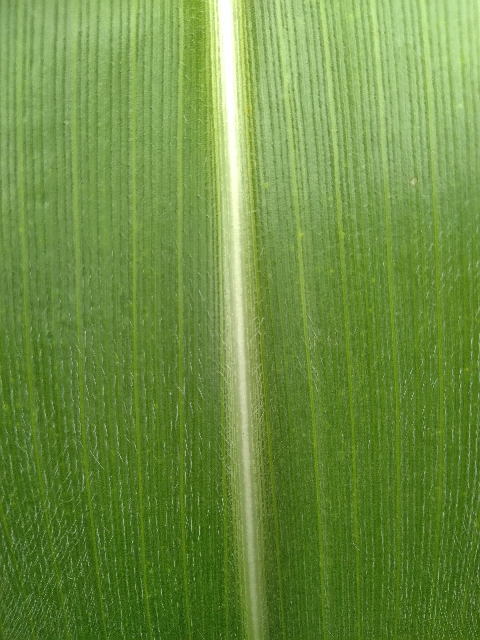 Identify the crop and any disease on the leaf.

maize, healthy
